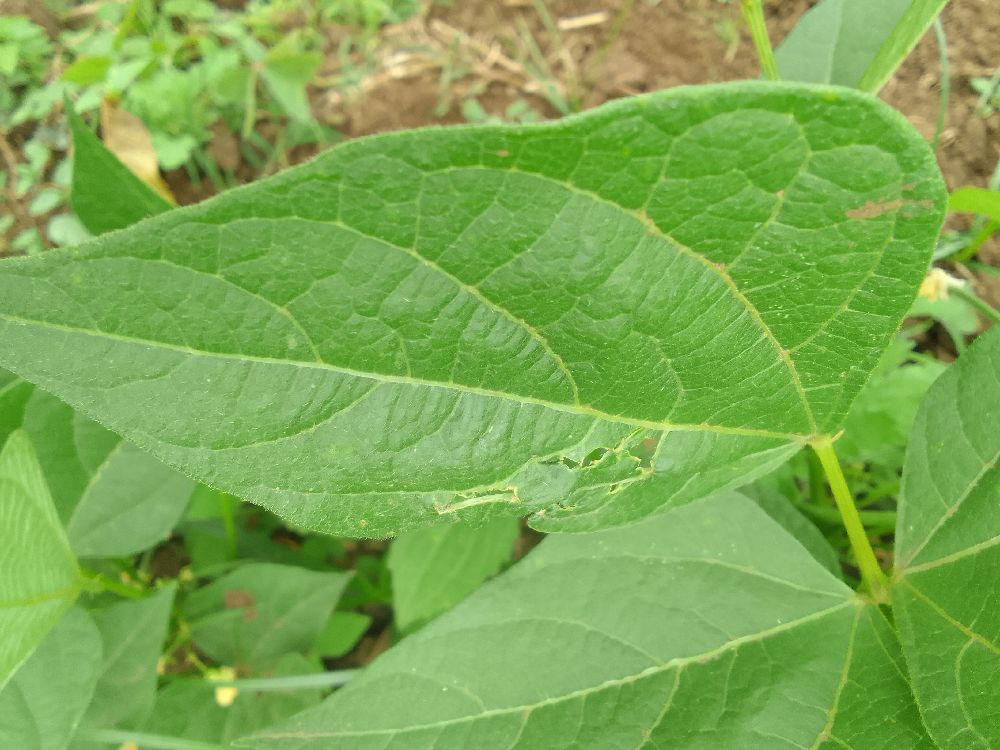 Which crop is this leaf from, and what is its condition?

common bean, healthy
